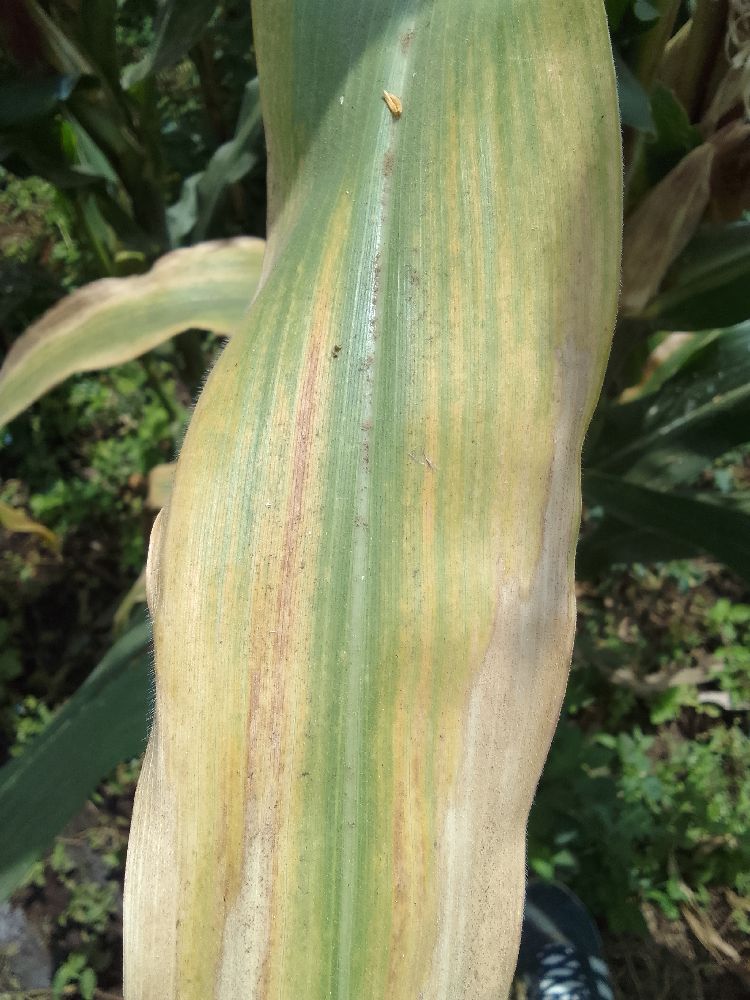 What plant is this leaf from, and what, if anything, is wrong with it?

maize, maize lethal necrosis
